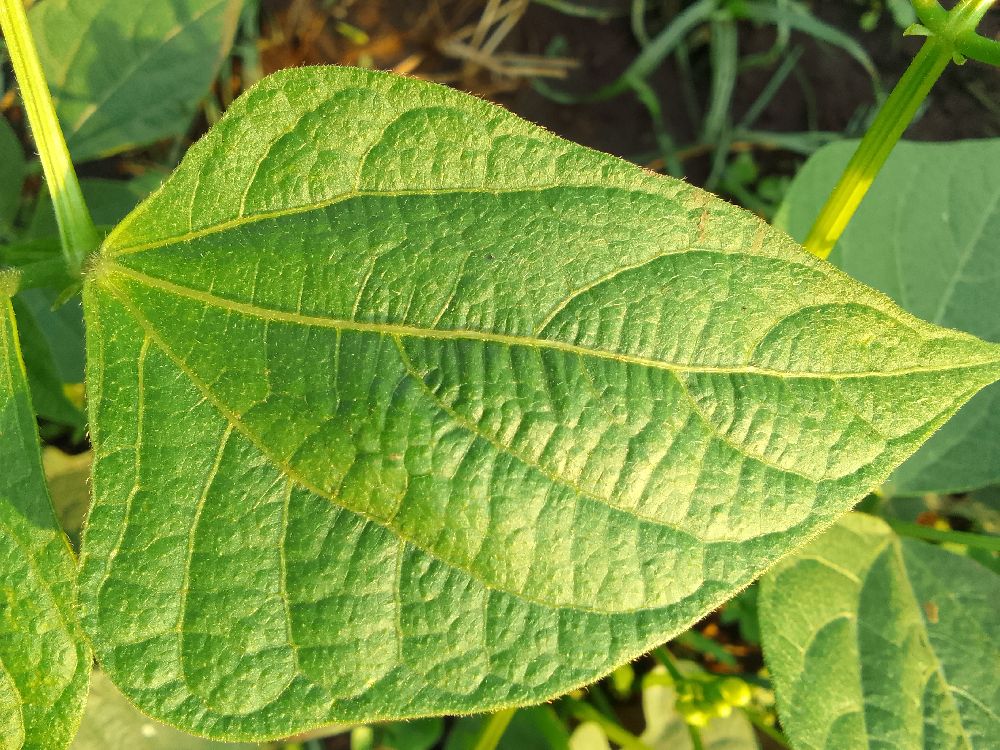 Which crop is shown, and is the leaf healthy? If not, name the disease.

common bean, healthy
